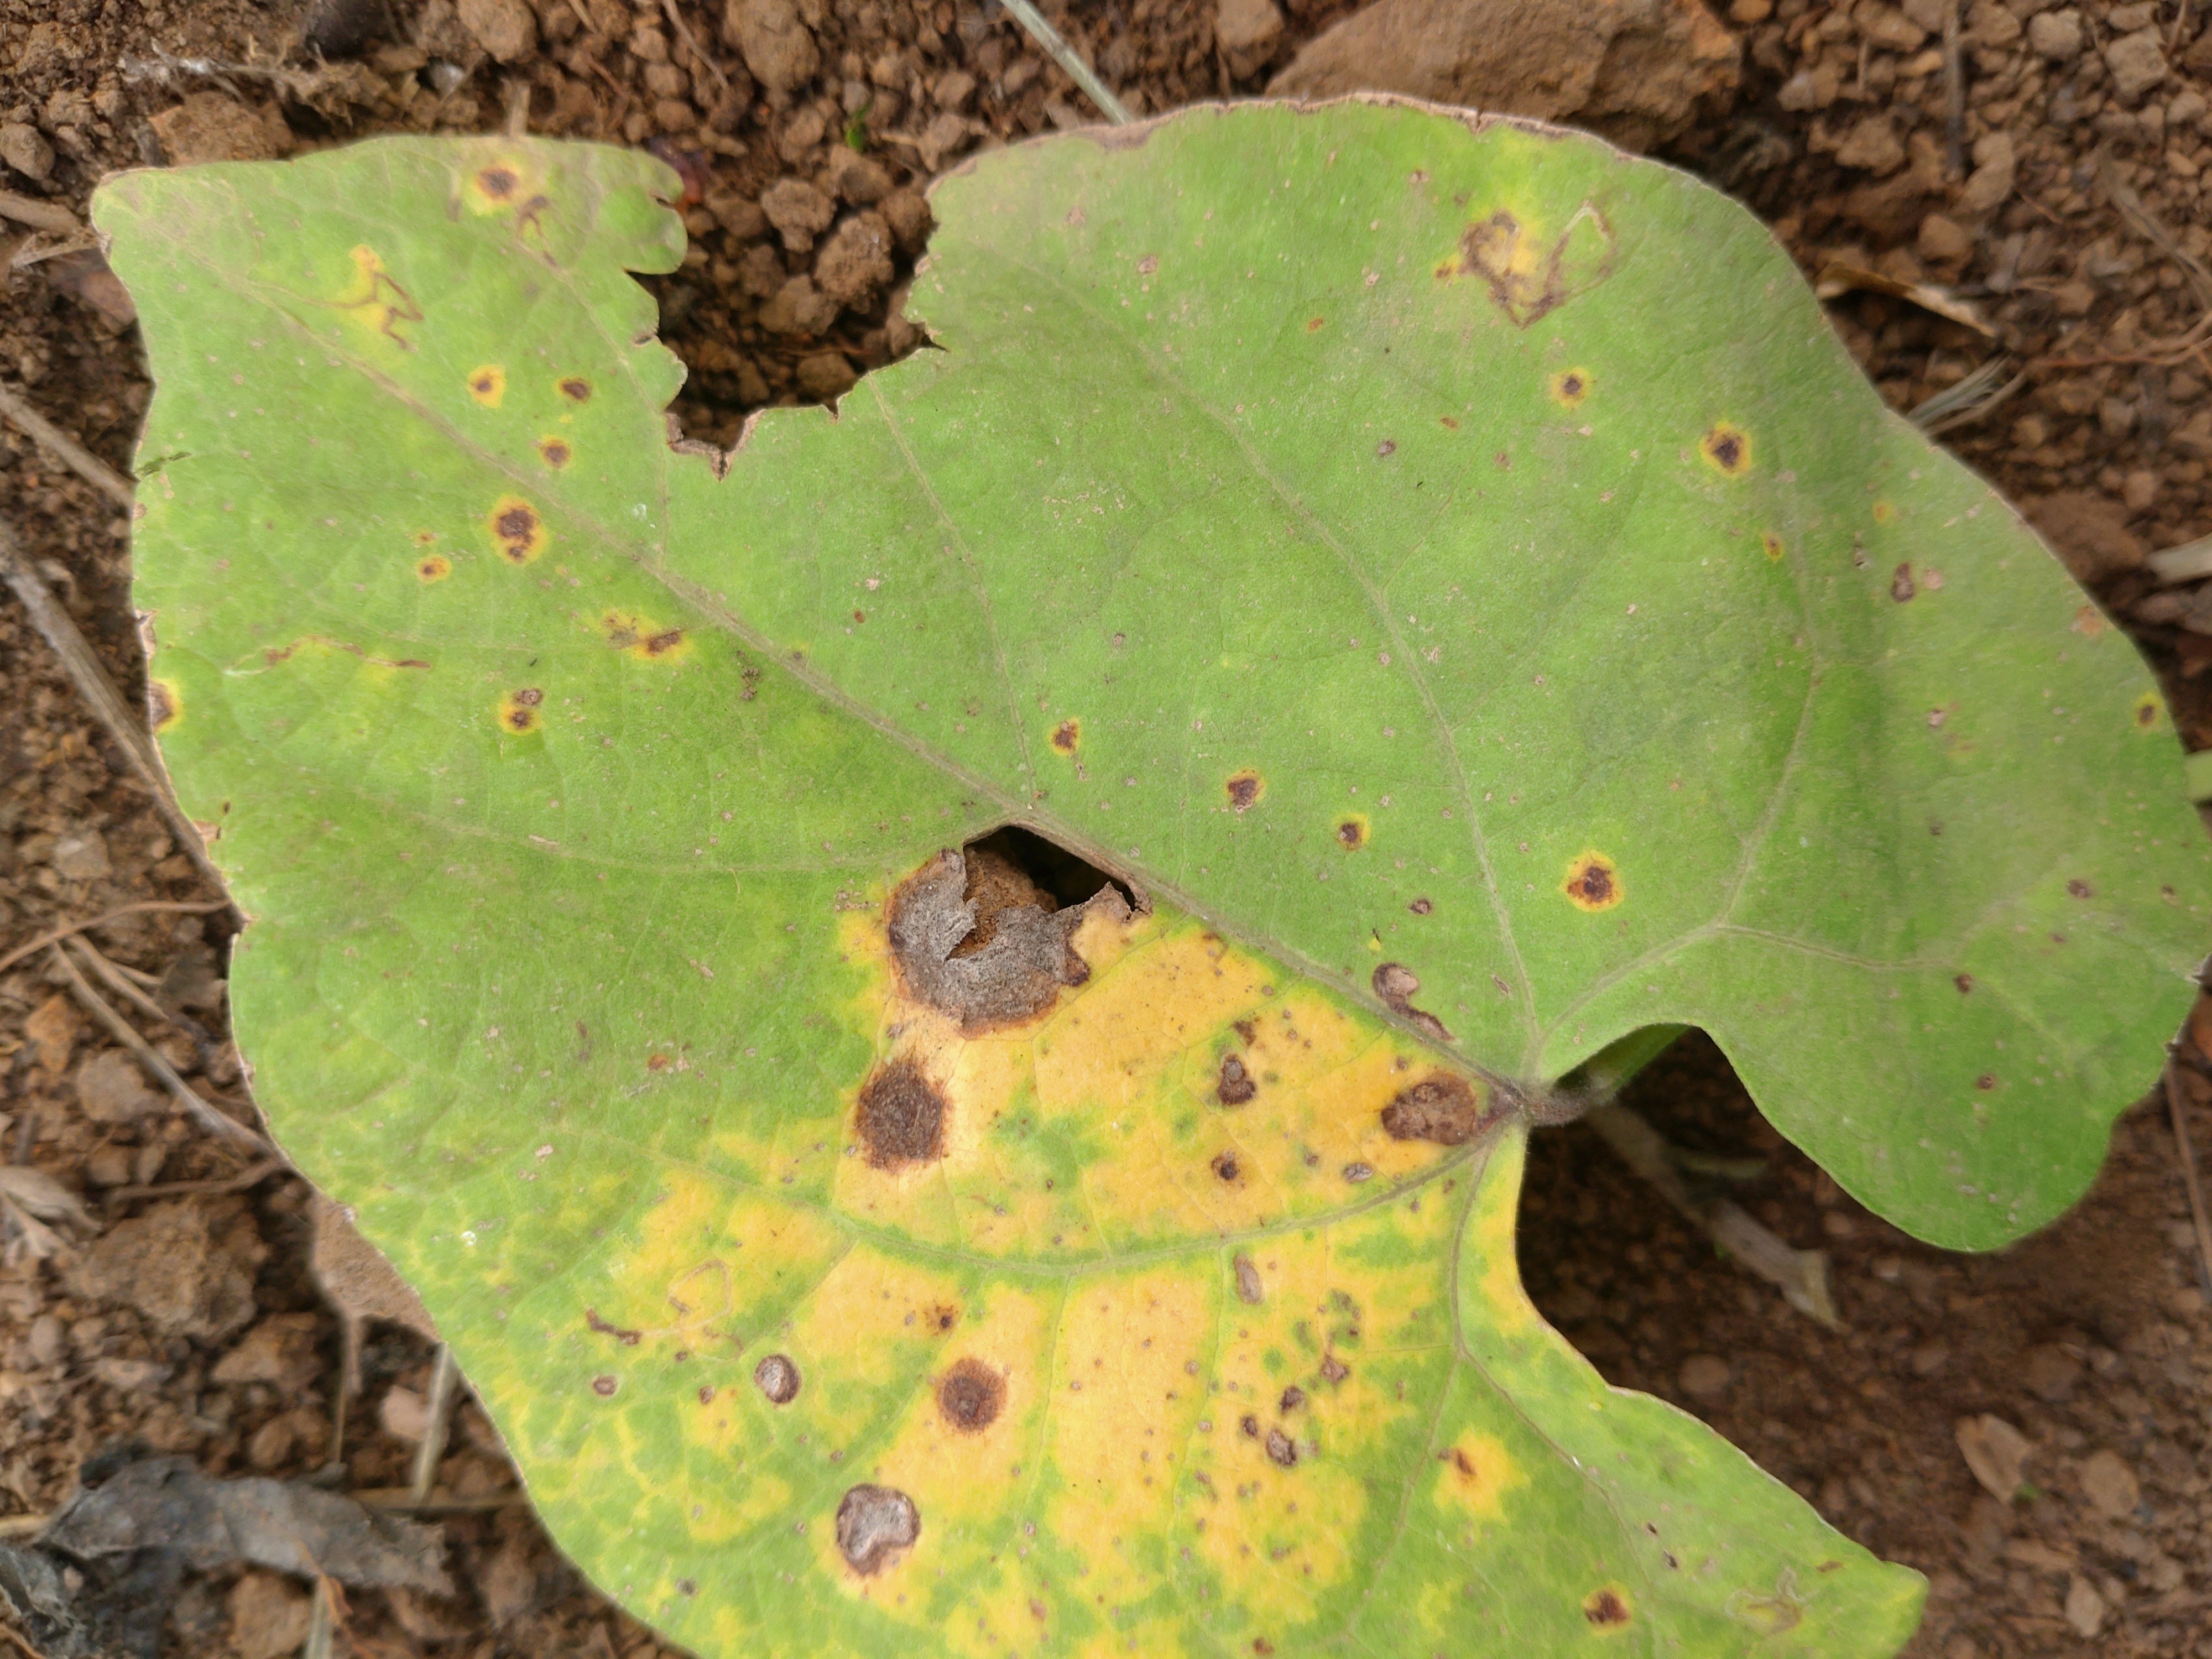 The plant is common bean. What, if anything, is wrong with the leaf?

rust
